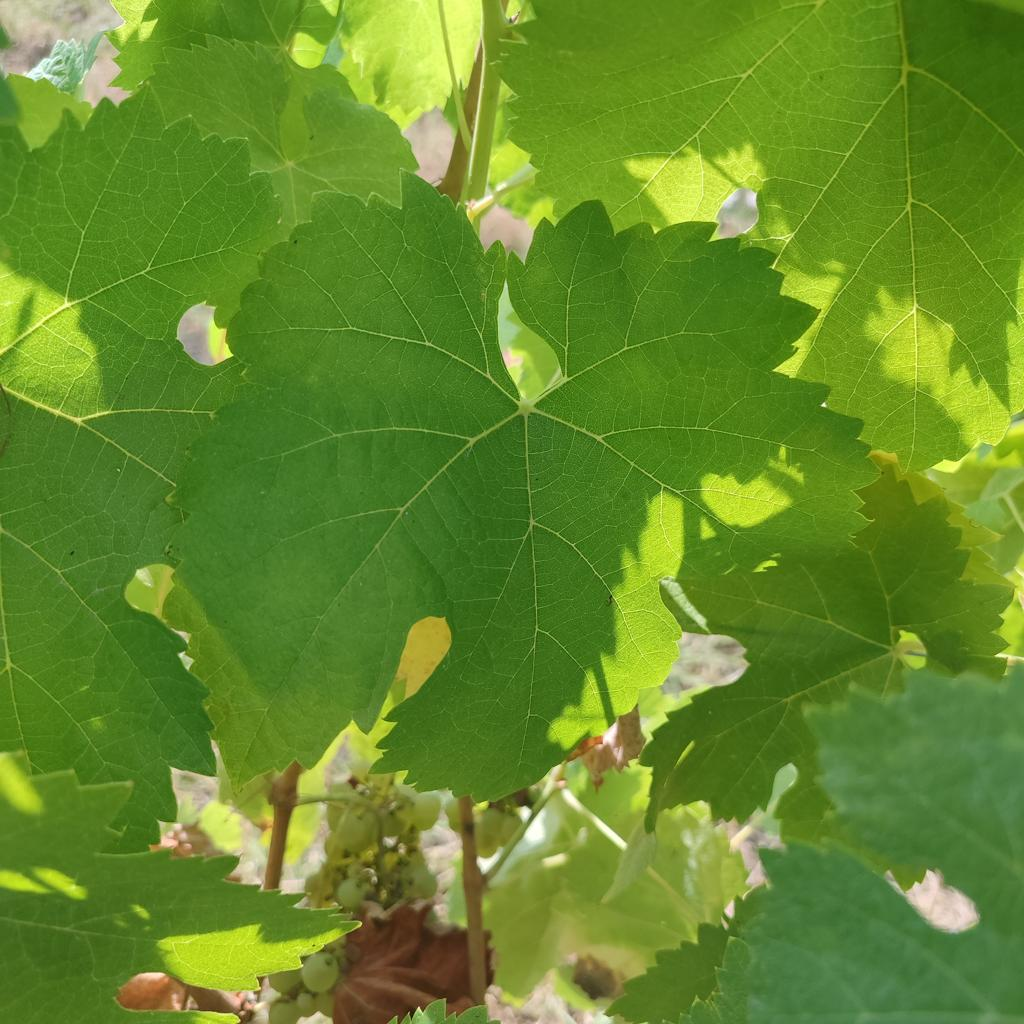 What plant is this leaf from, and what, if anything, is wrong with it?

grapevine, healthy
